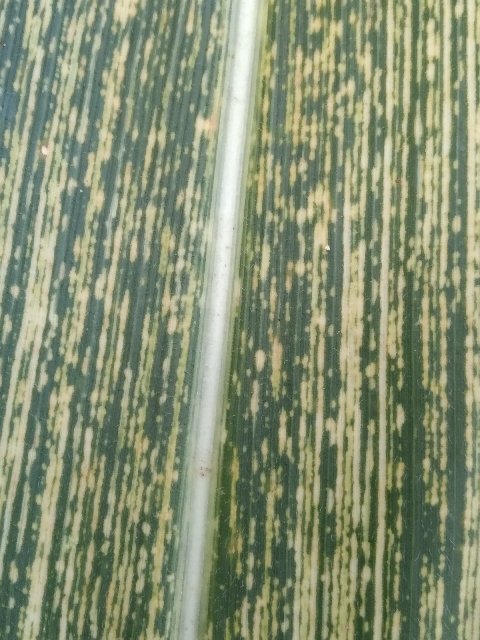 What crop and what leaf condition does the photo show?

maize, maize streak virus
